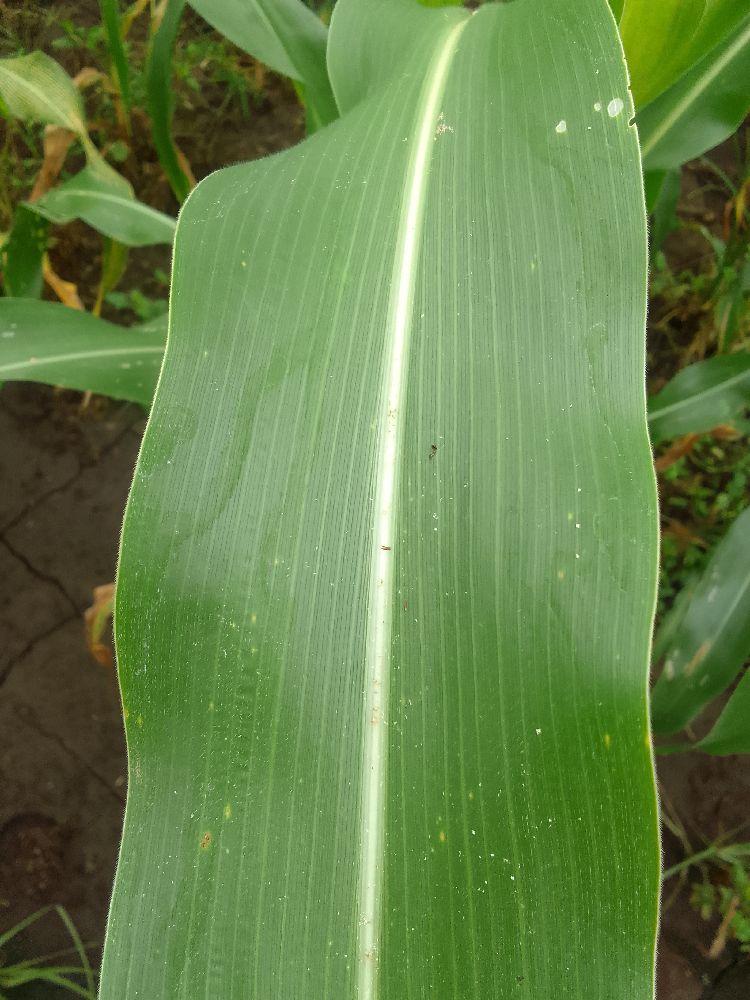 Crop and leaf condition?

maize, healthy
